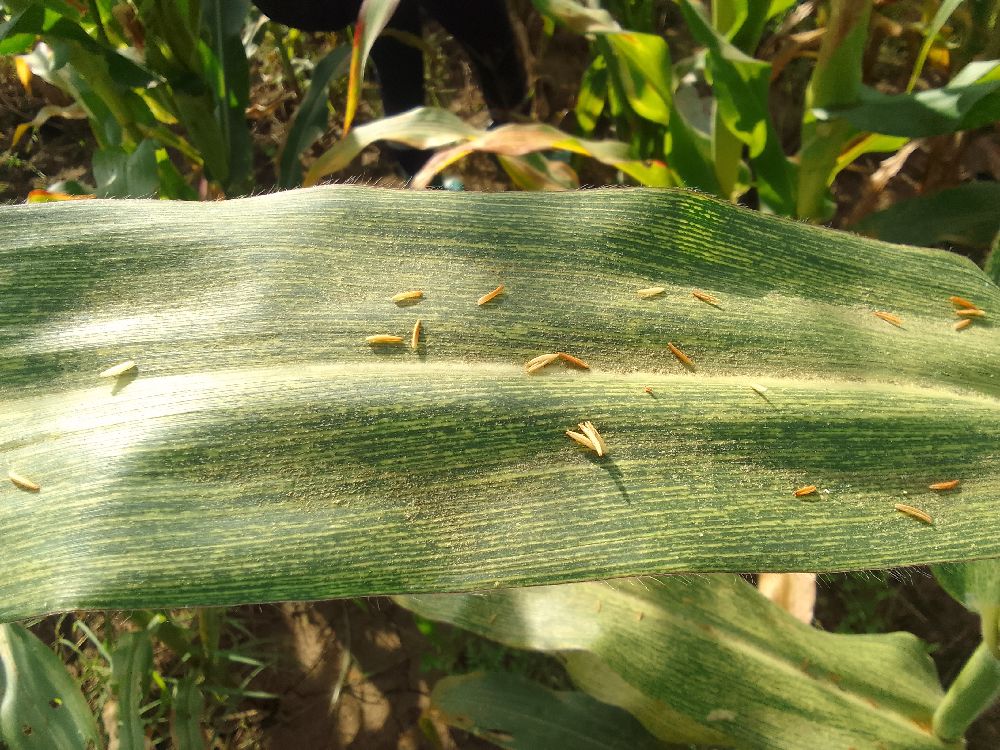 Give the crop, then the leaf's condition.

maize, maize streak virus
